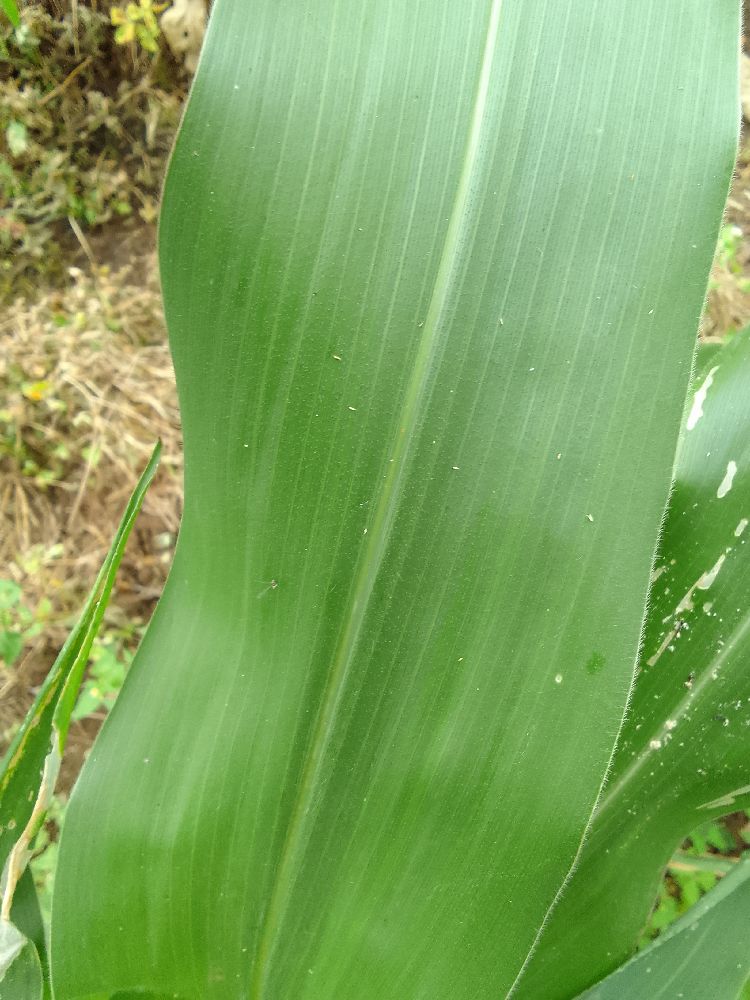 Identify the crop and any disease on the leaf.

maize, healthy
